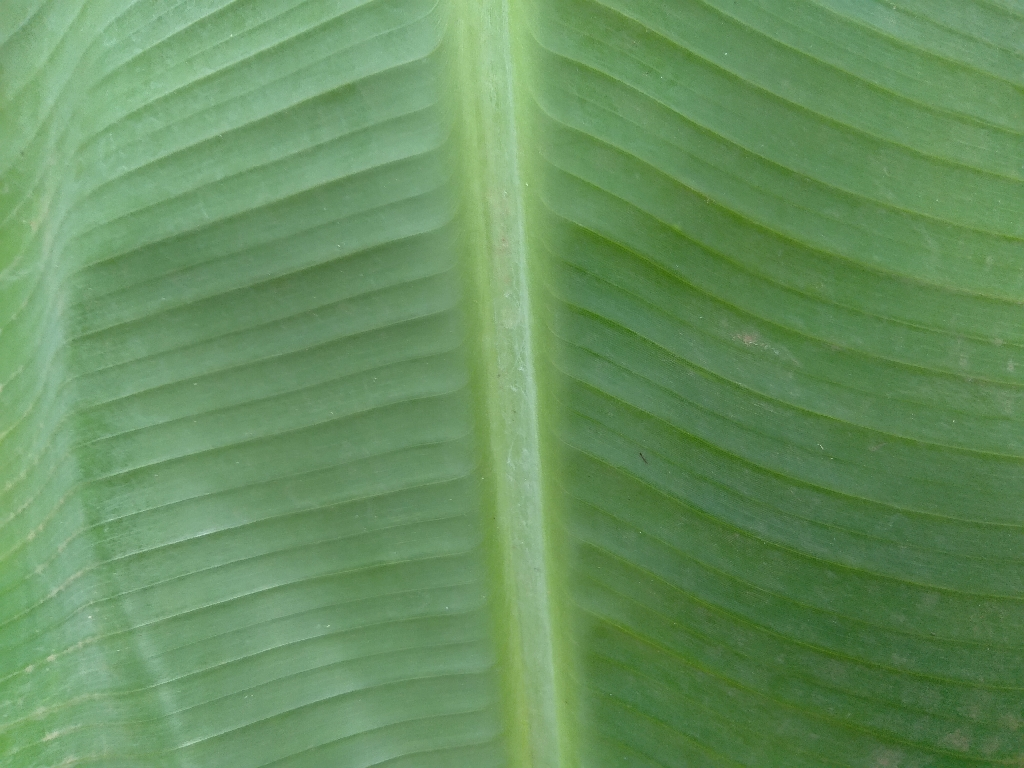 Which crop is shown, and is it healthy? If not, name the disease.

banana, healthy
